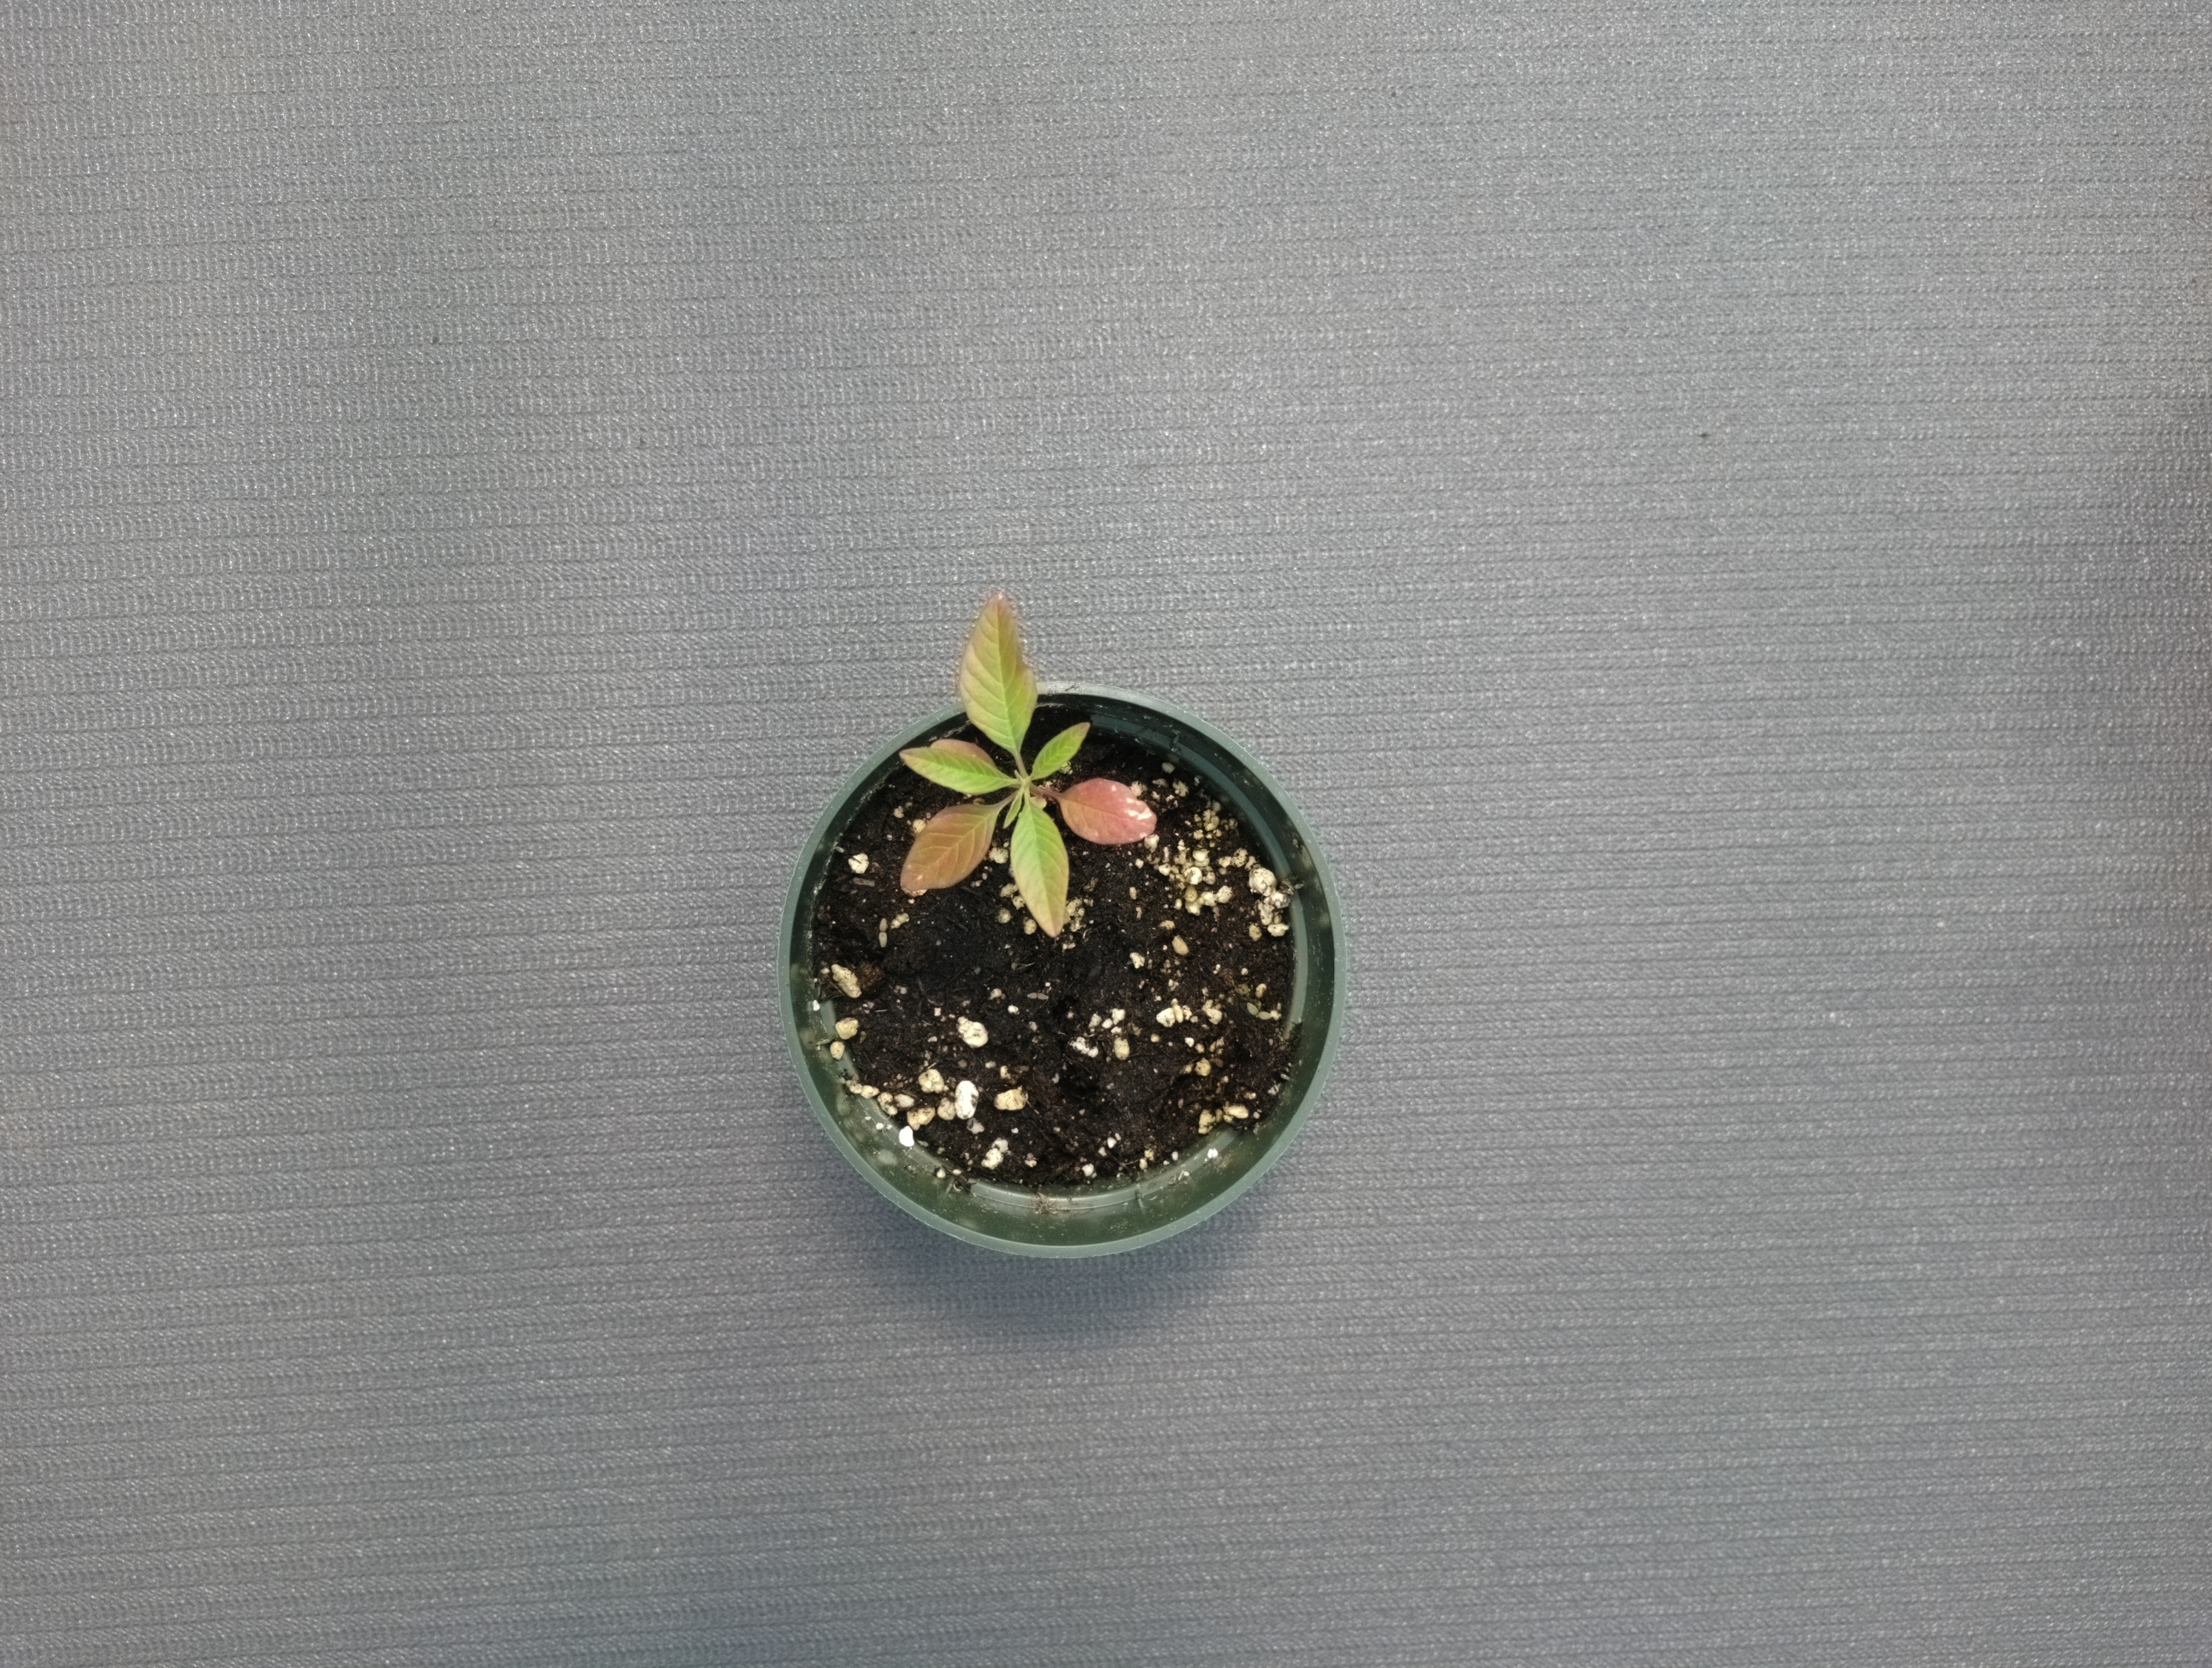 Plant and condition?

waterhemp, healthy untreated
